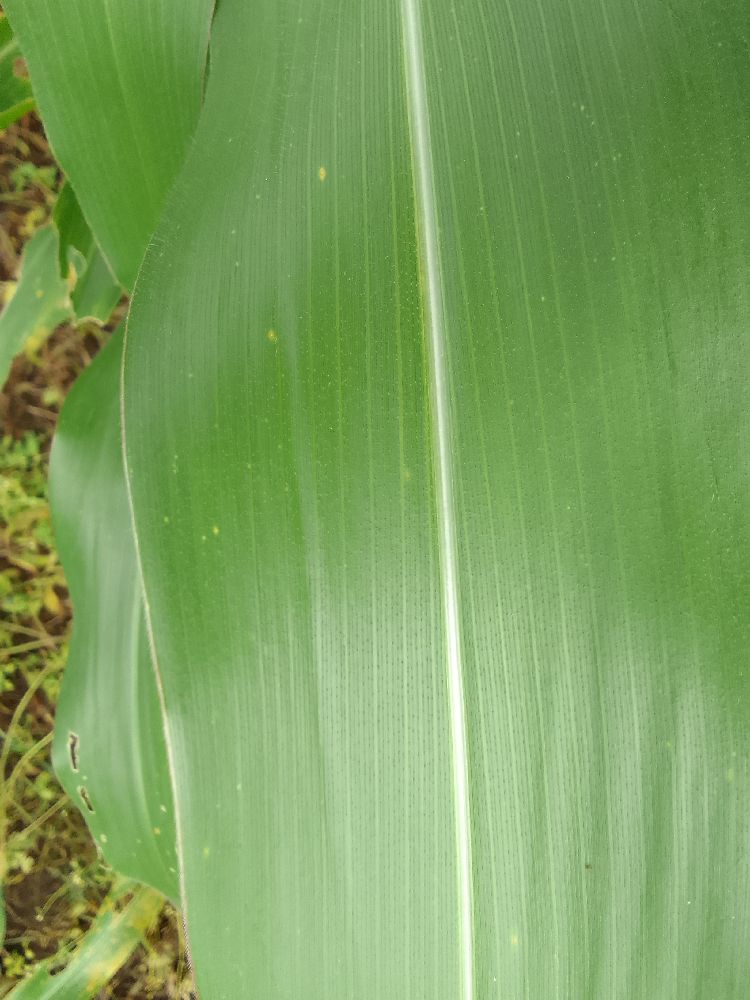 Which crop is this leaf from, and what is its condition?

maize, healthy
